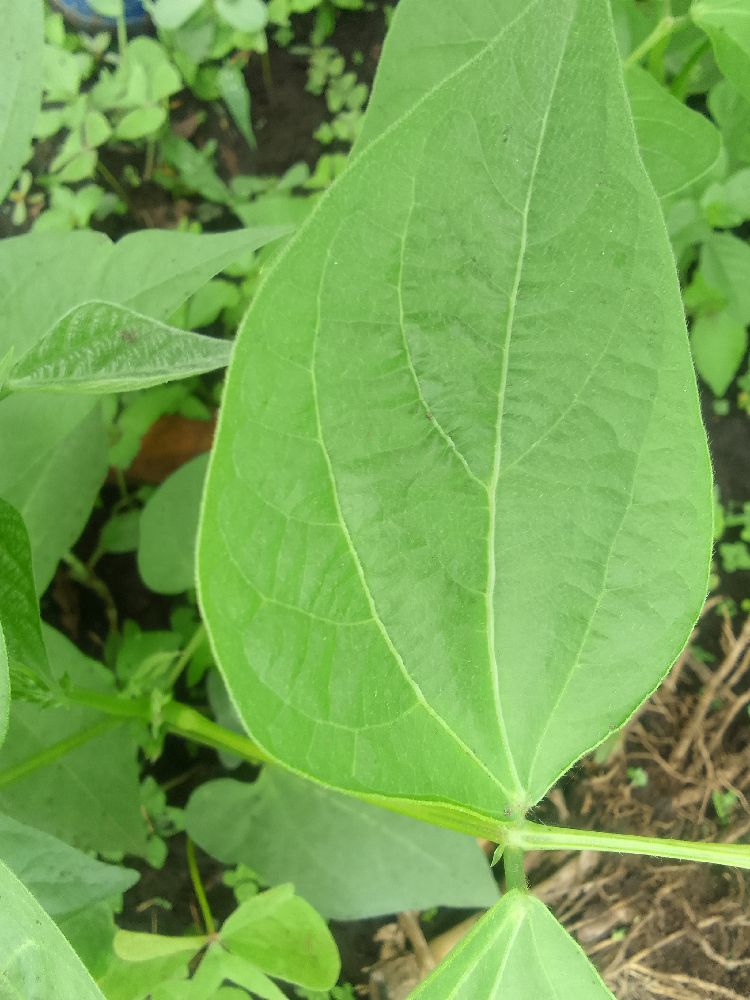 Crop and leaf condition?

common bean, healthy
